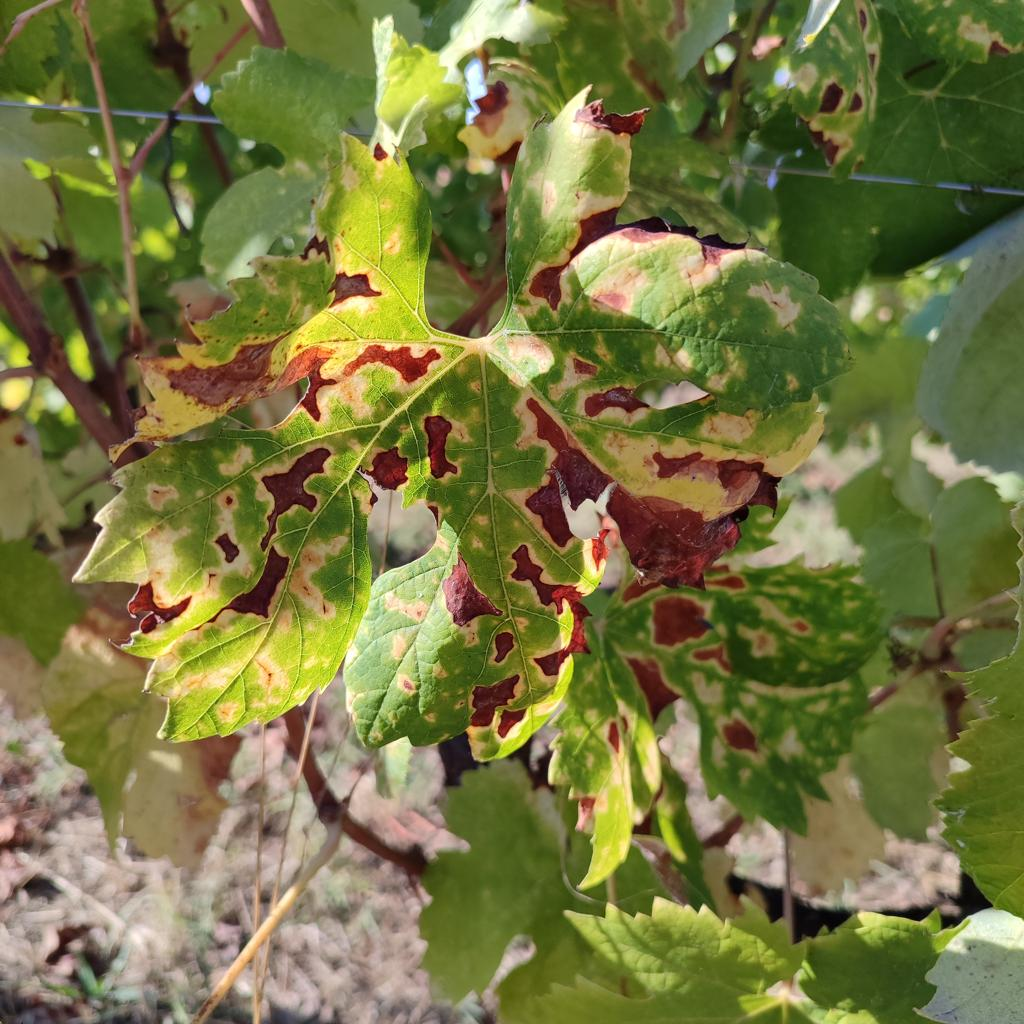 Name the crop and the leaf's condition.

grapevine, esca complex
